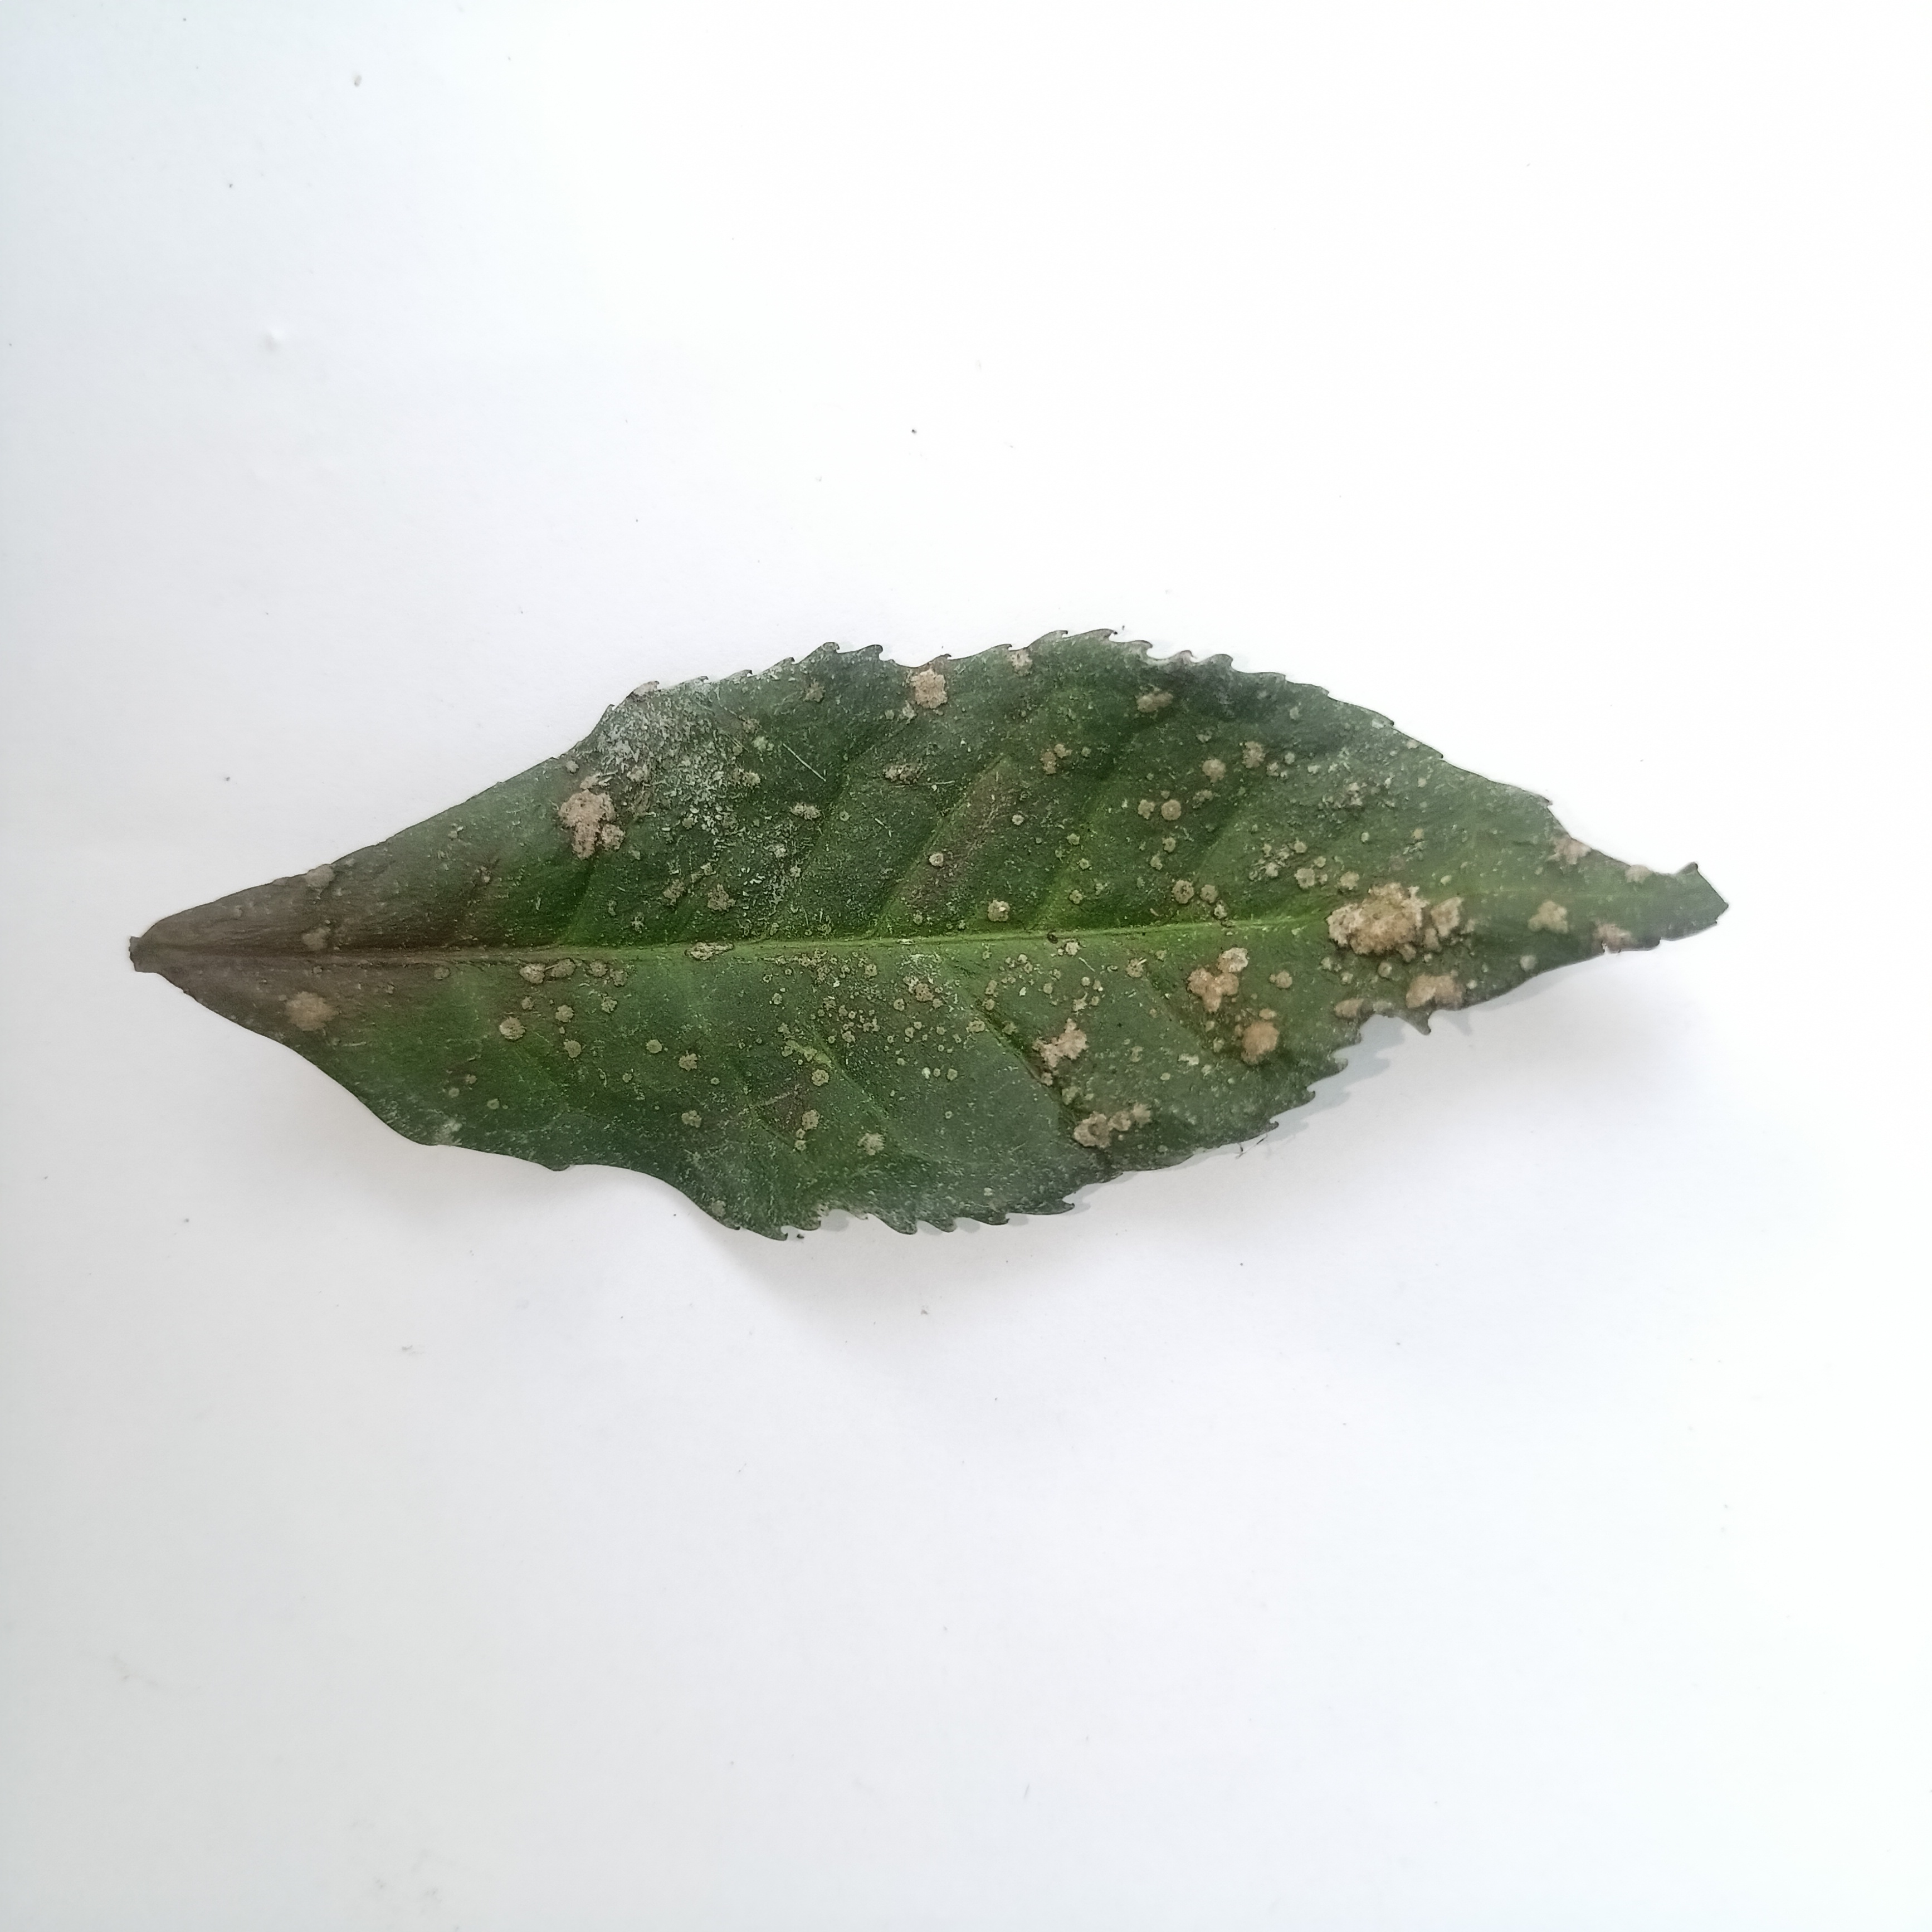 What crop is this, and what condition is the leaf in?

tea, algal leaf
